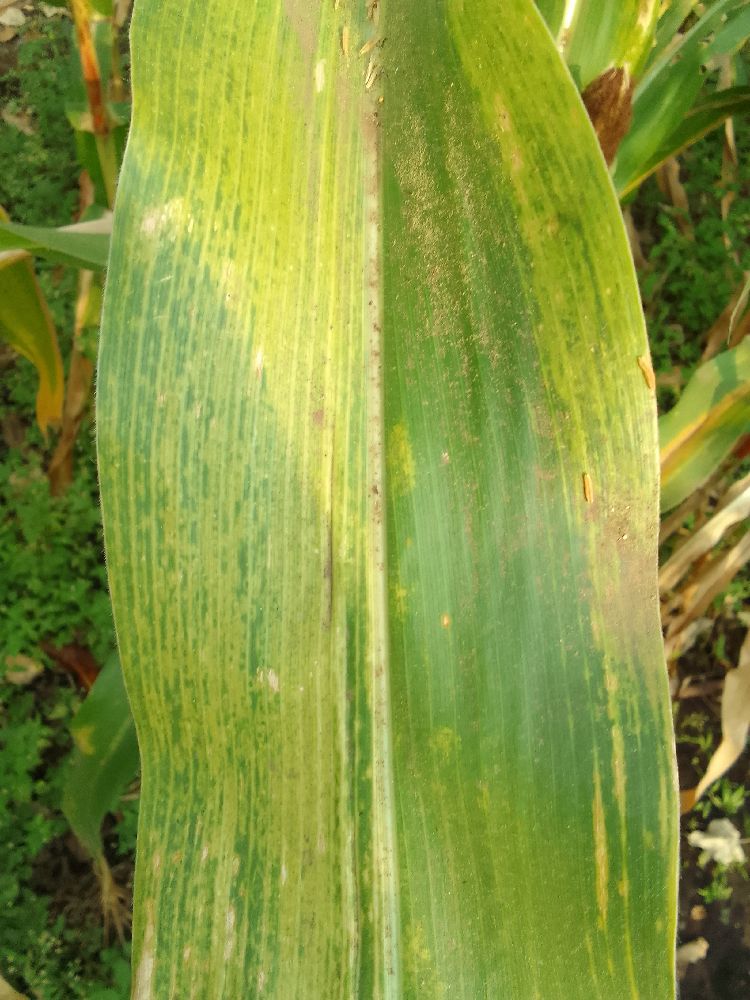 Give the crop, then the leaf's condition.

maize, maize lethal necrosis
